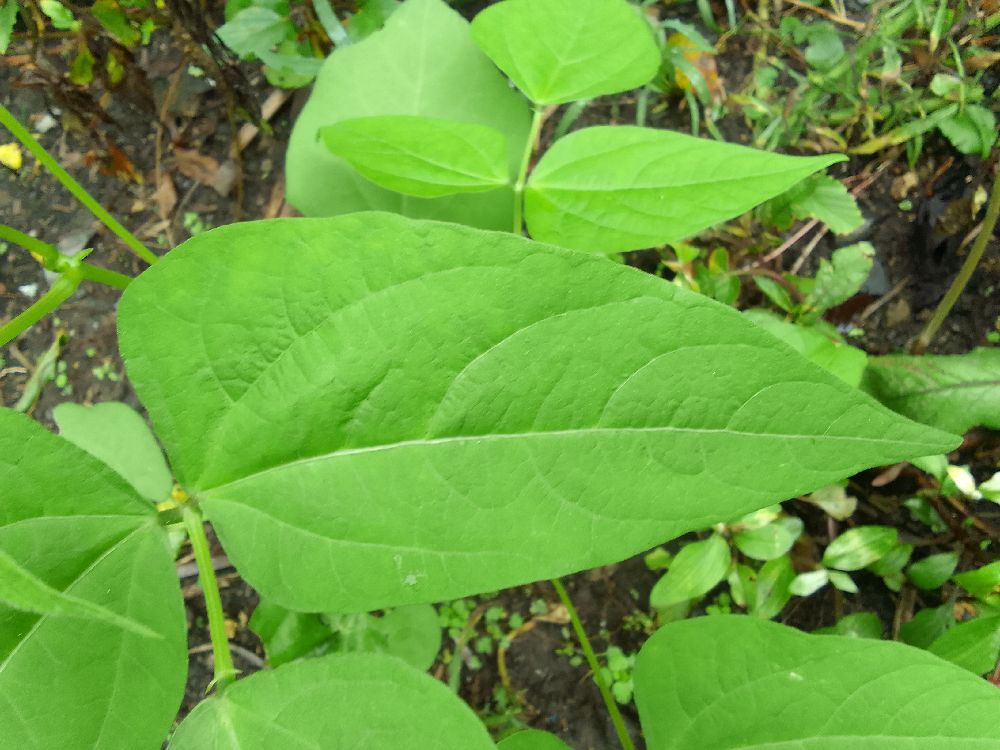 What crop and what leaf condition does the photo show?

common bean, healthy
